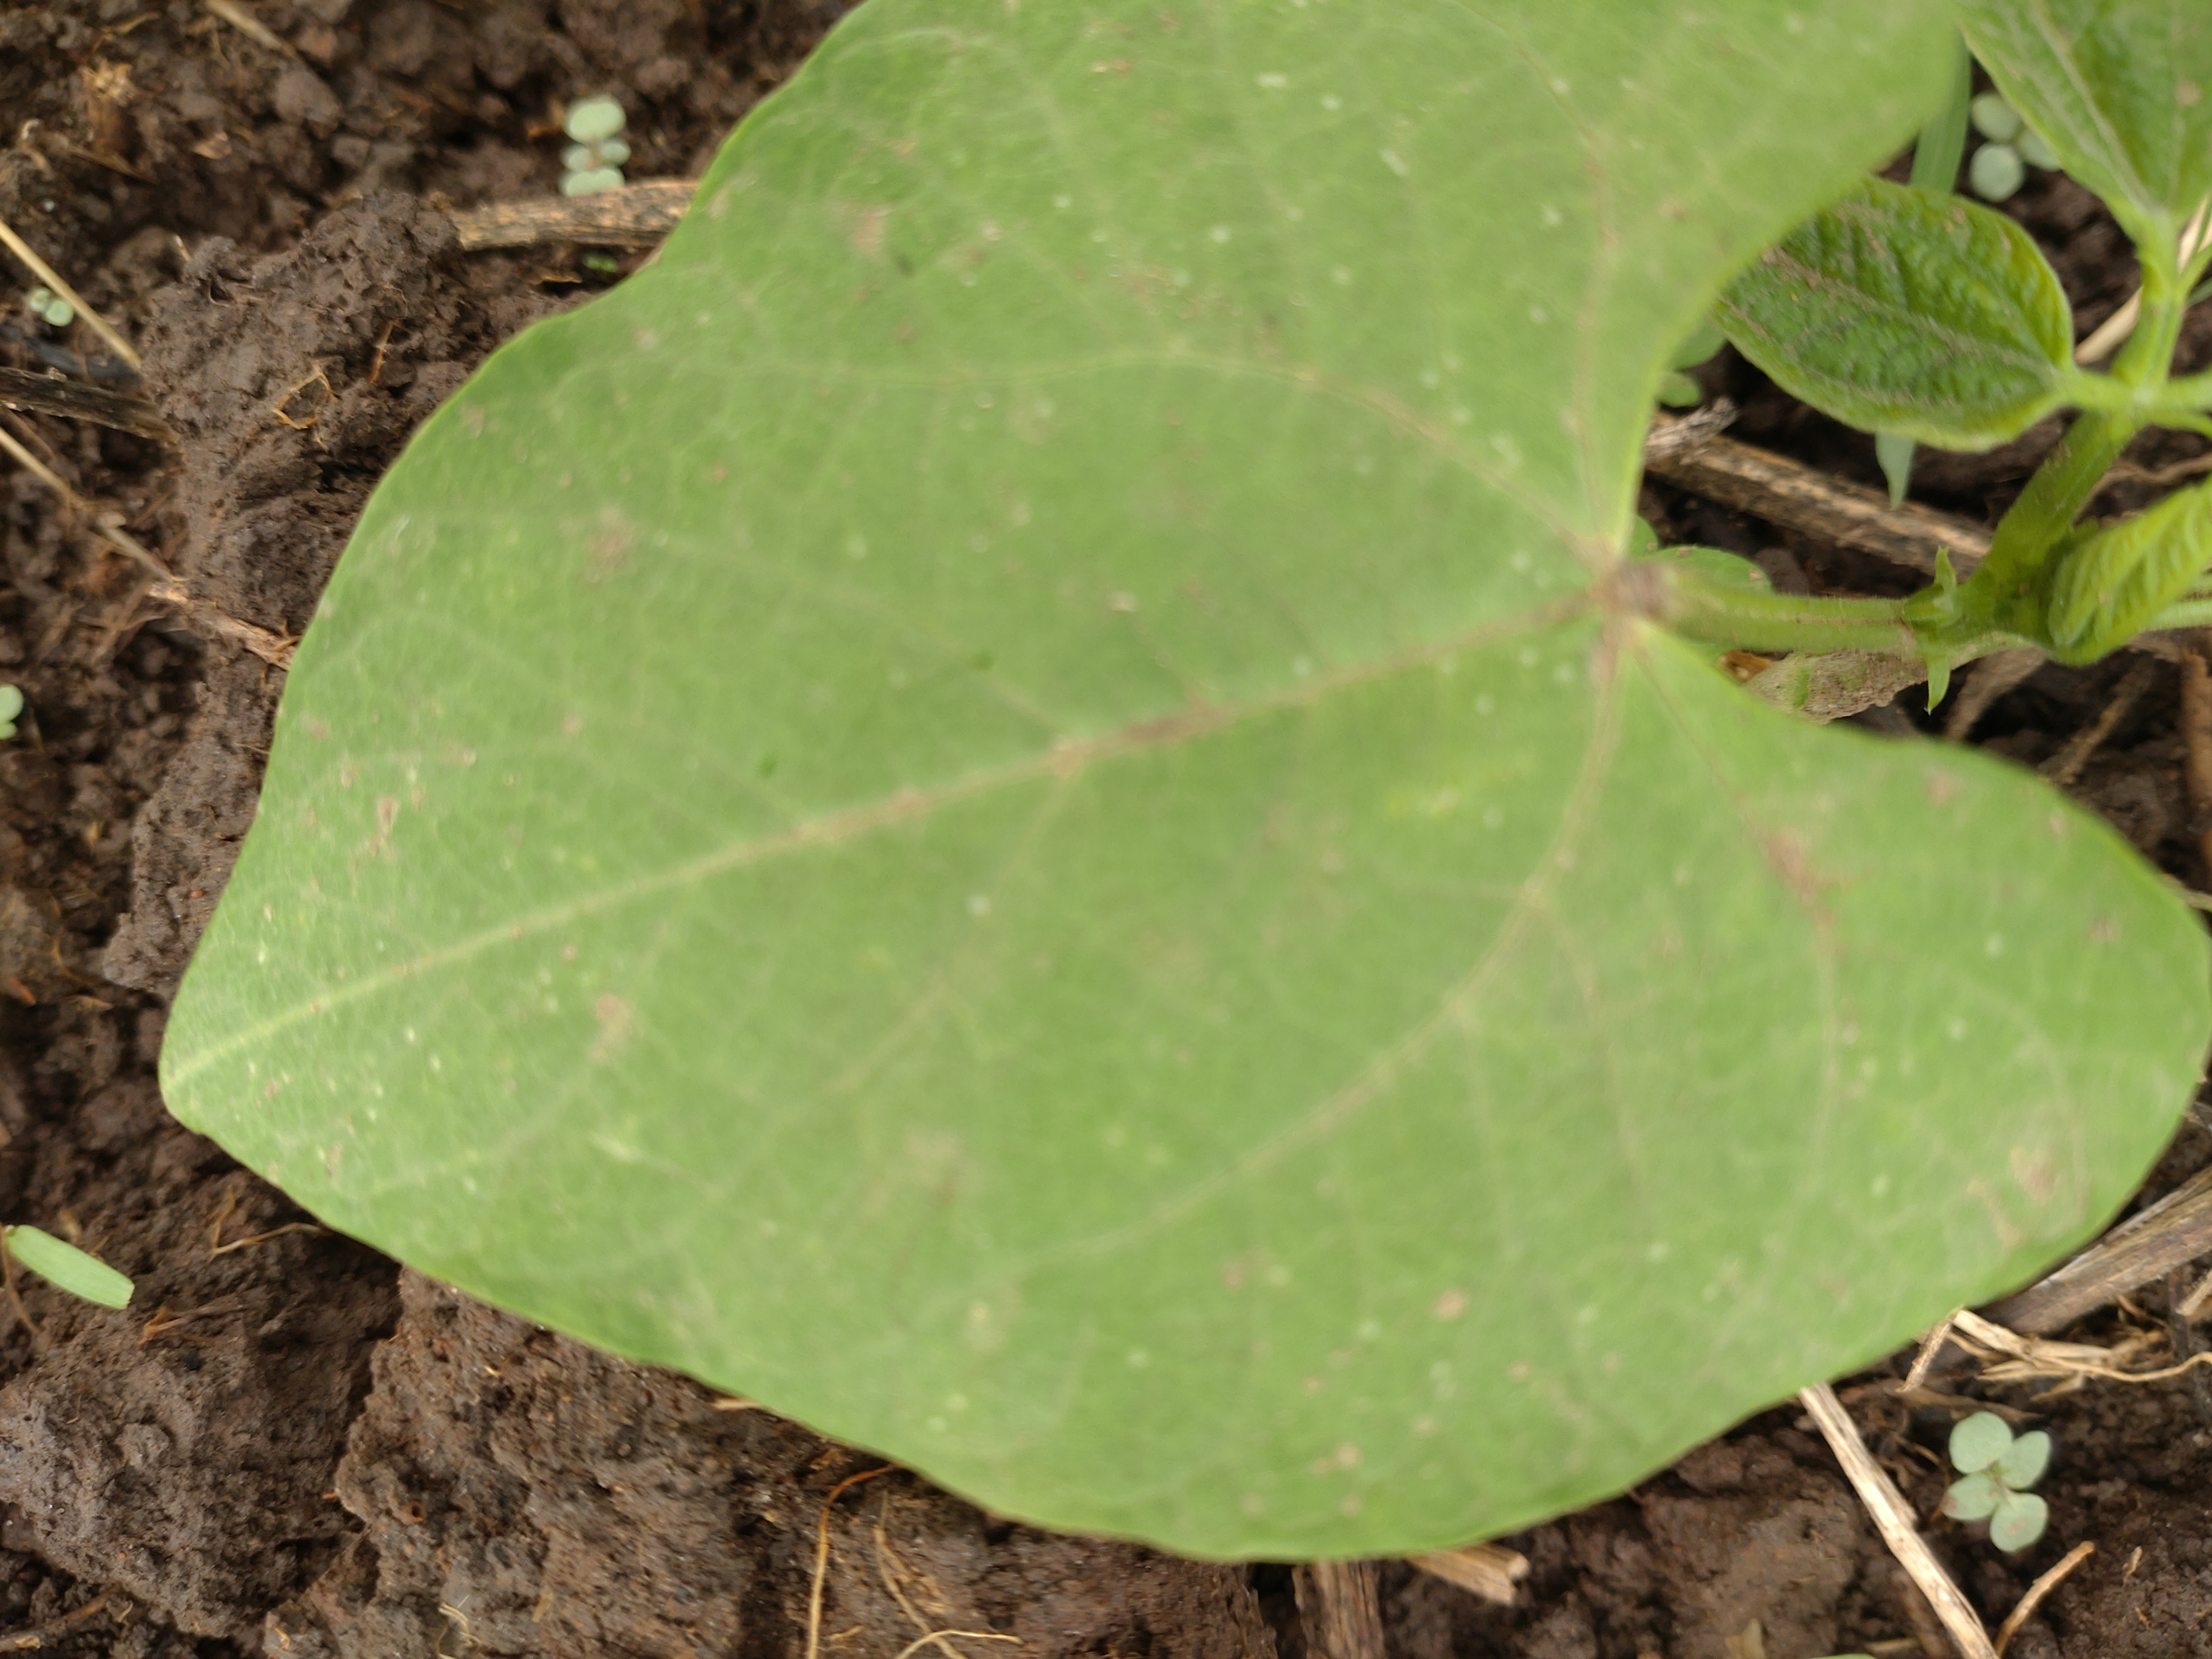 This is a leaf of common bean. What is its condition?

healthy
